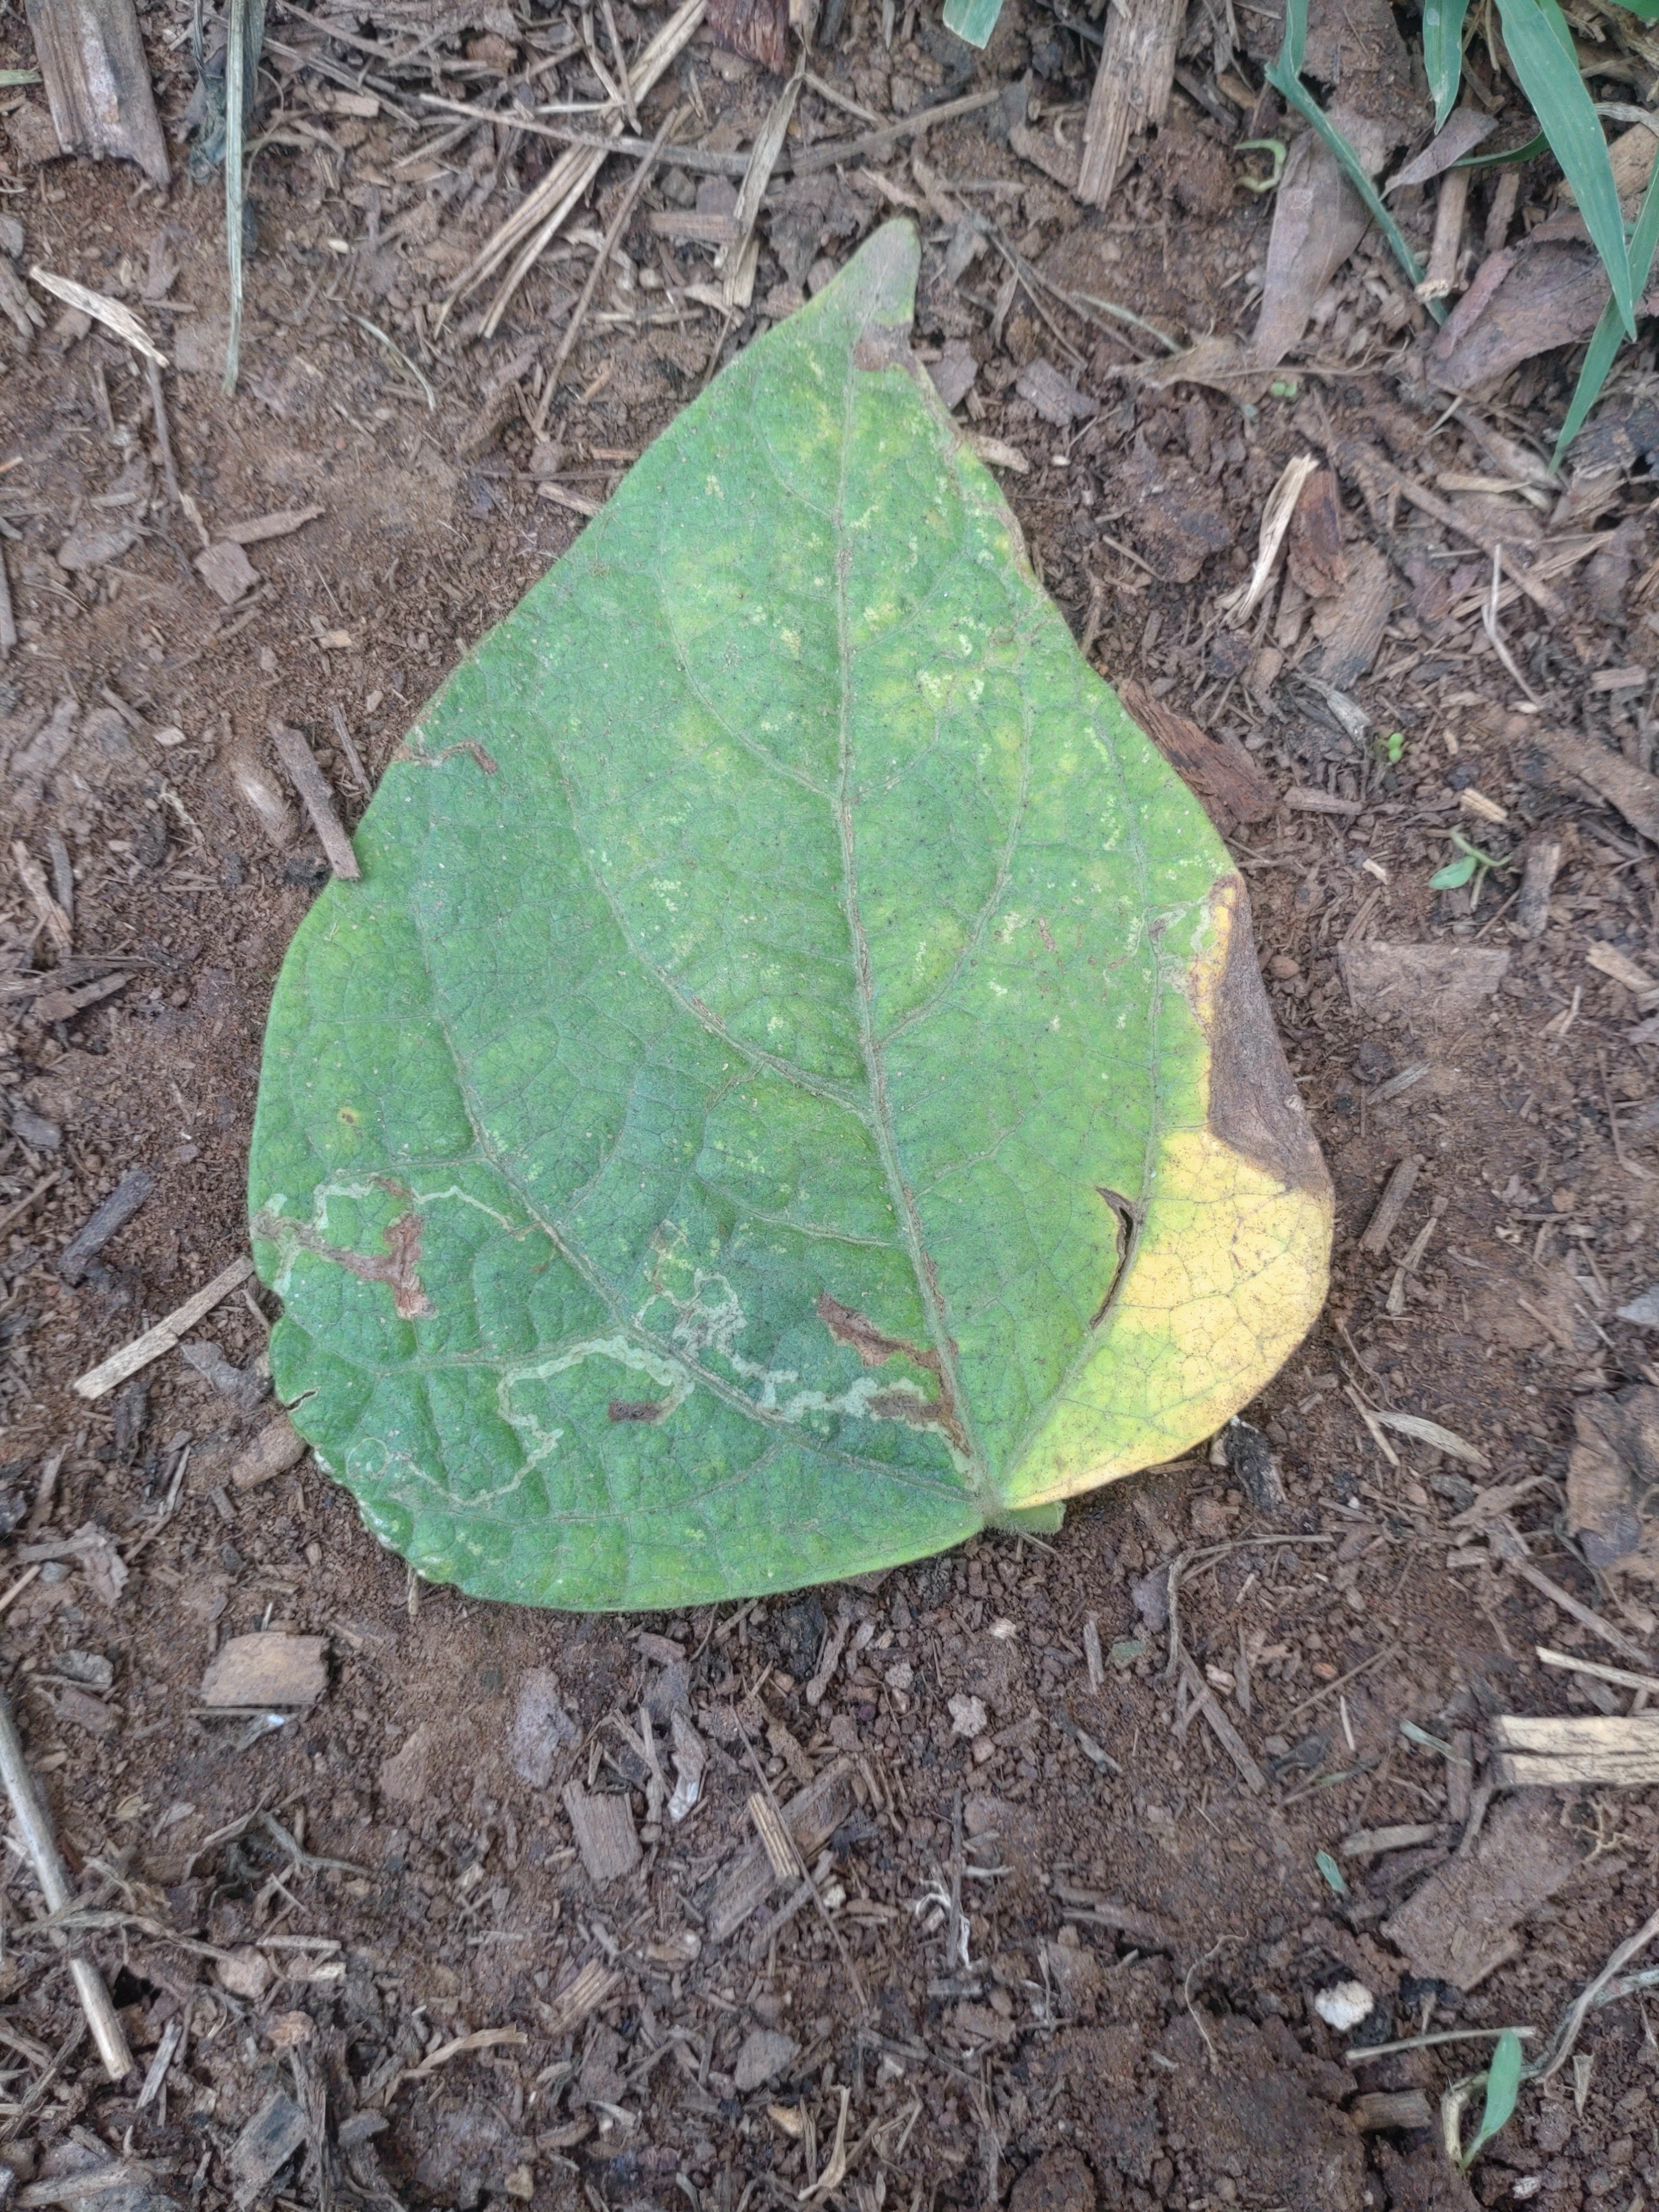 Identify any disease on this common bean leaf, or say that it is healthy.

rust
